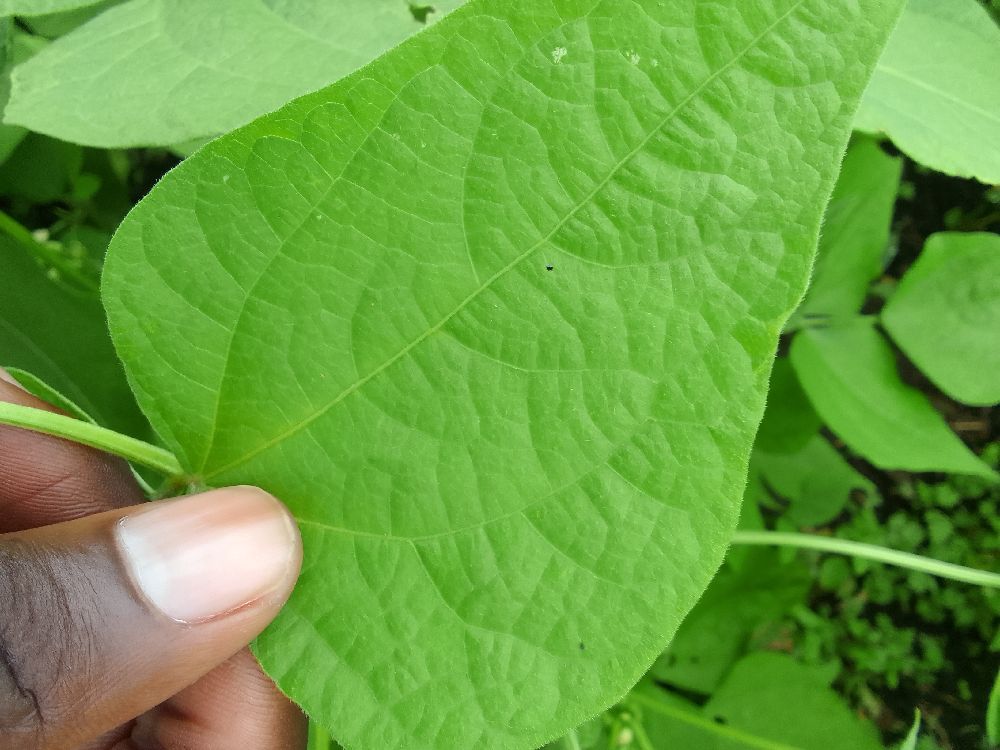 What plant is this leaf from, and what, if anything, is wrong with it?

common bean, healthy
